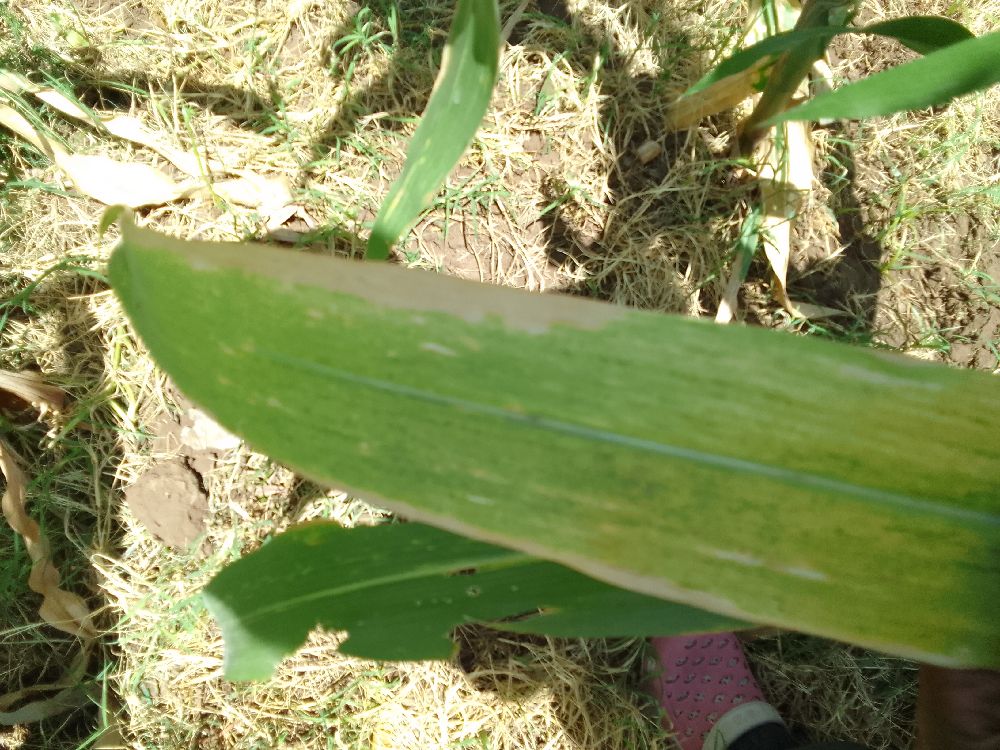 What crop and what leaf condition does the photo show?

maize, maize lethal necrosis
